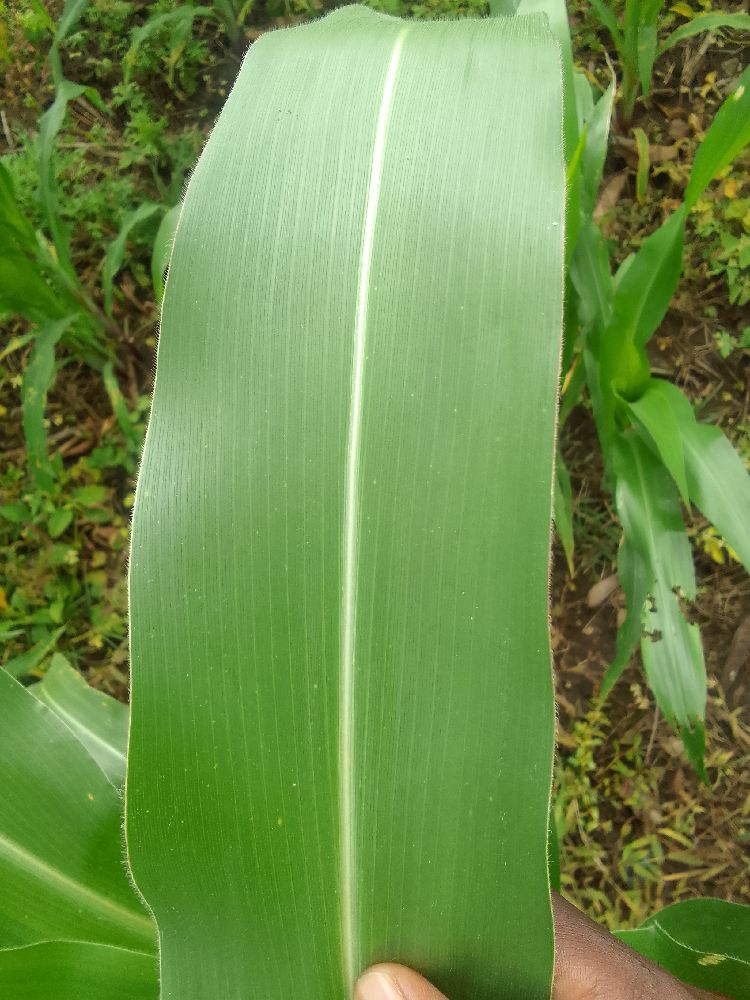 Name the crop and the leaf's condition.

maize, healthy
